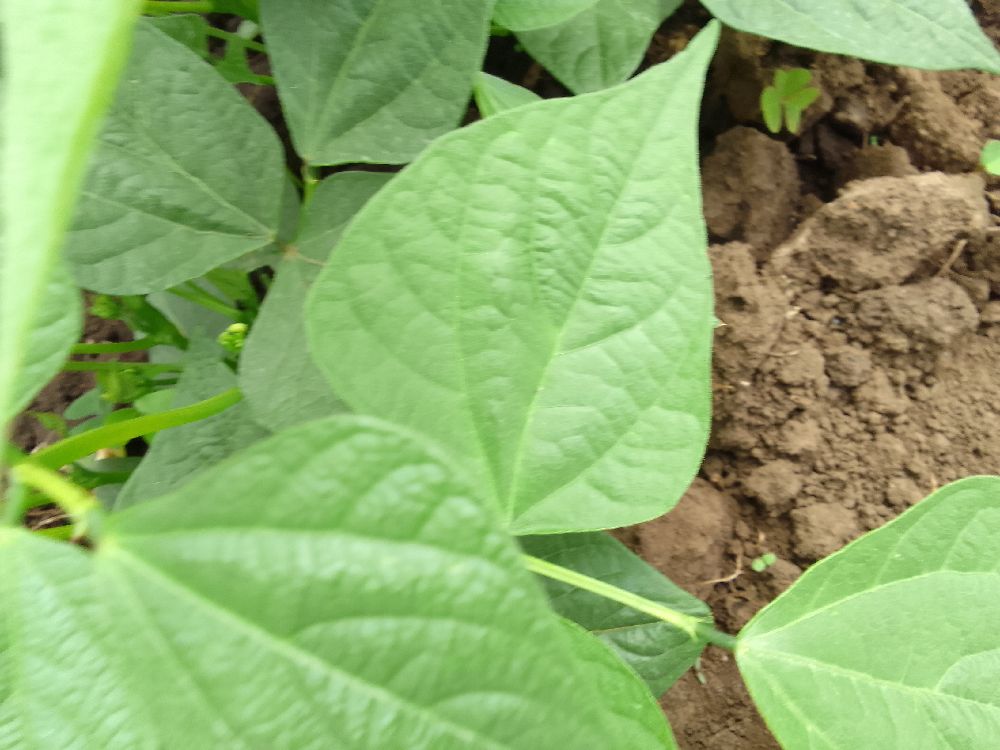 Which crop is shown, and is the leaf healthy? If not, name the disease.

common bean, healthy
